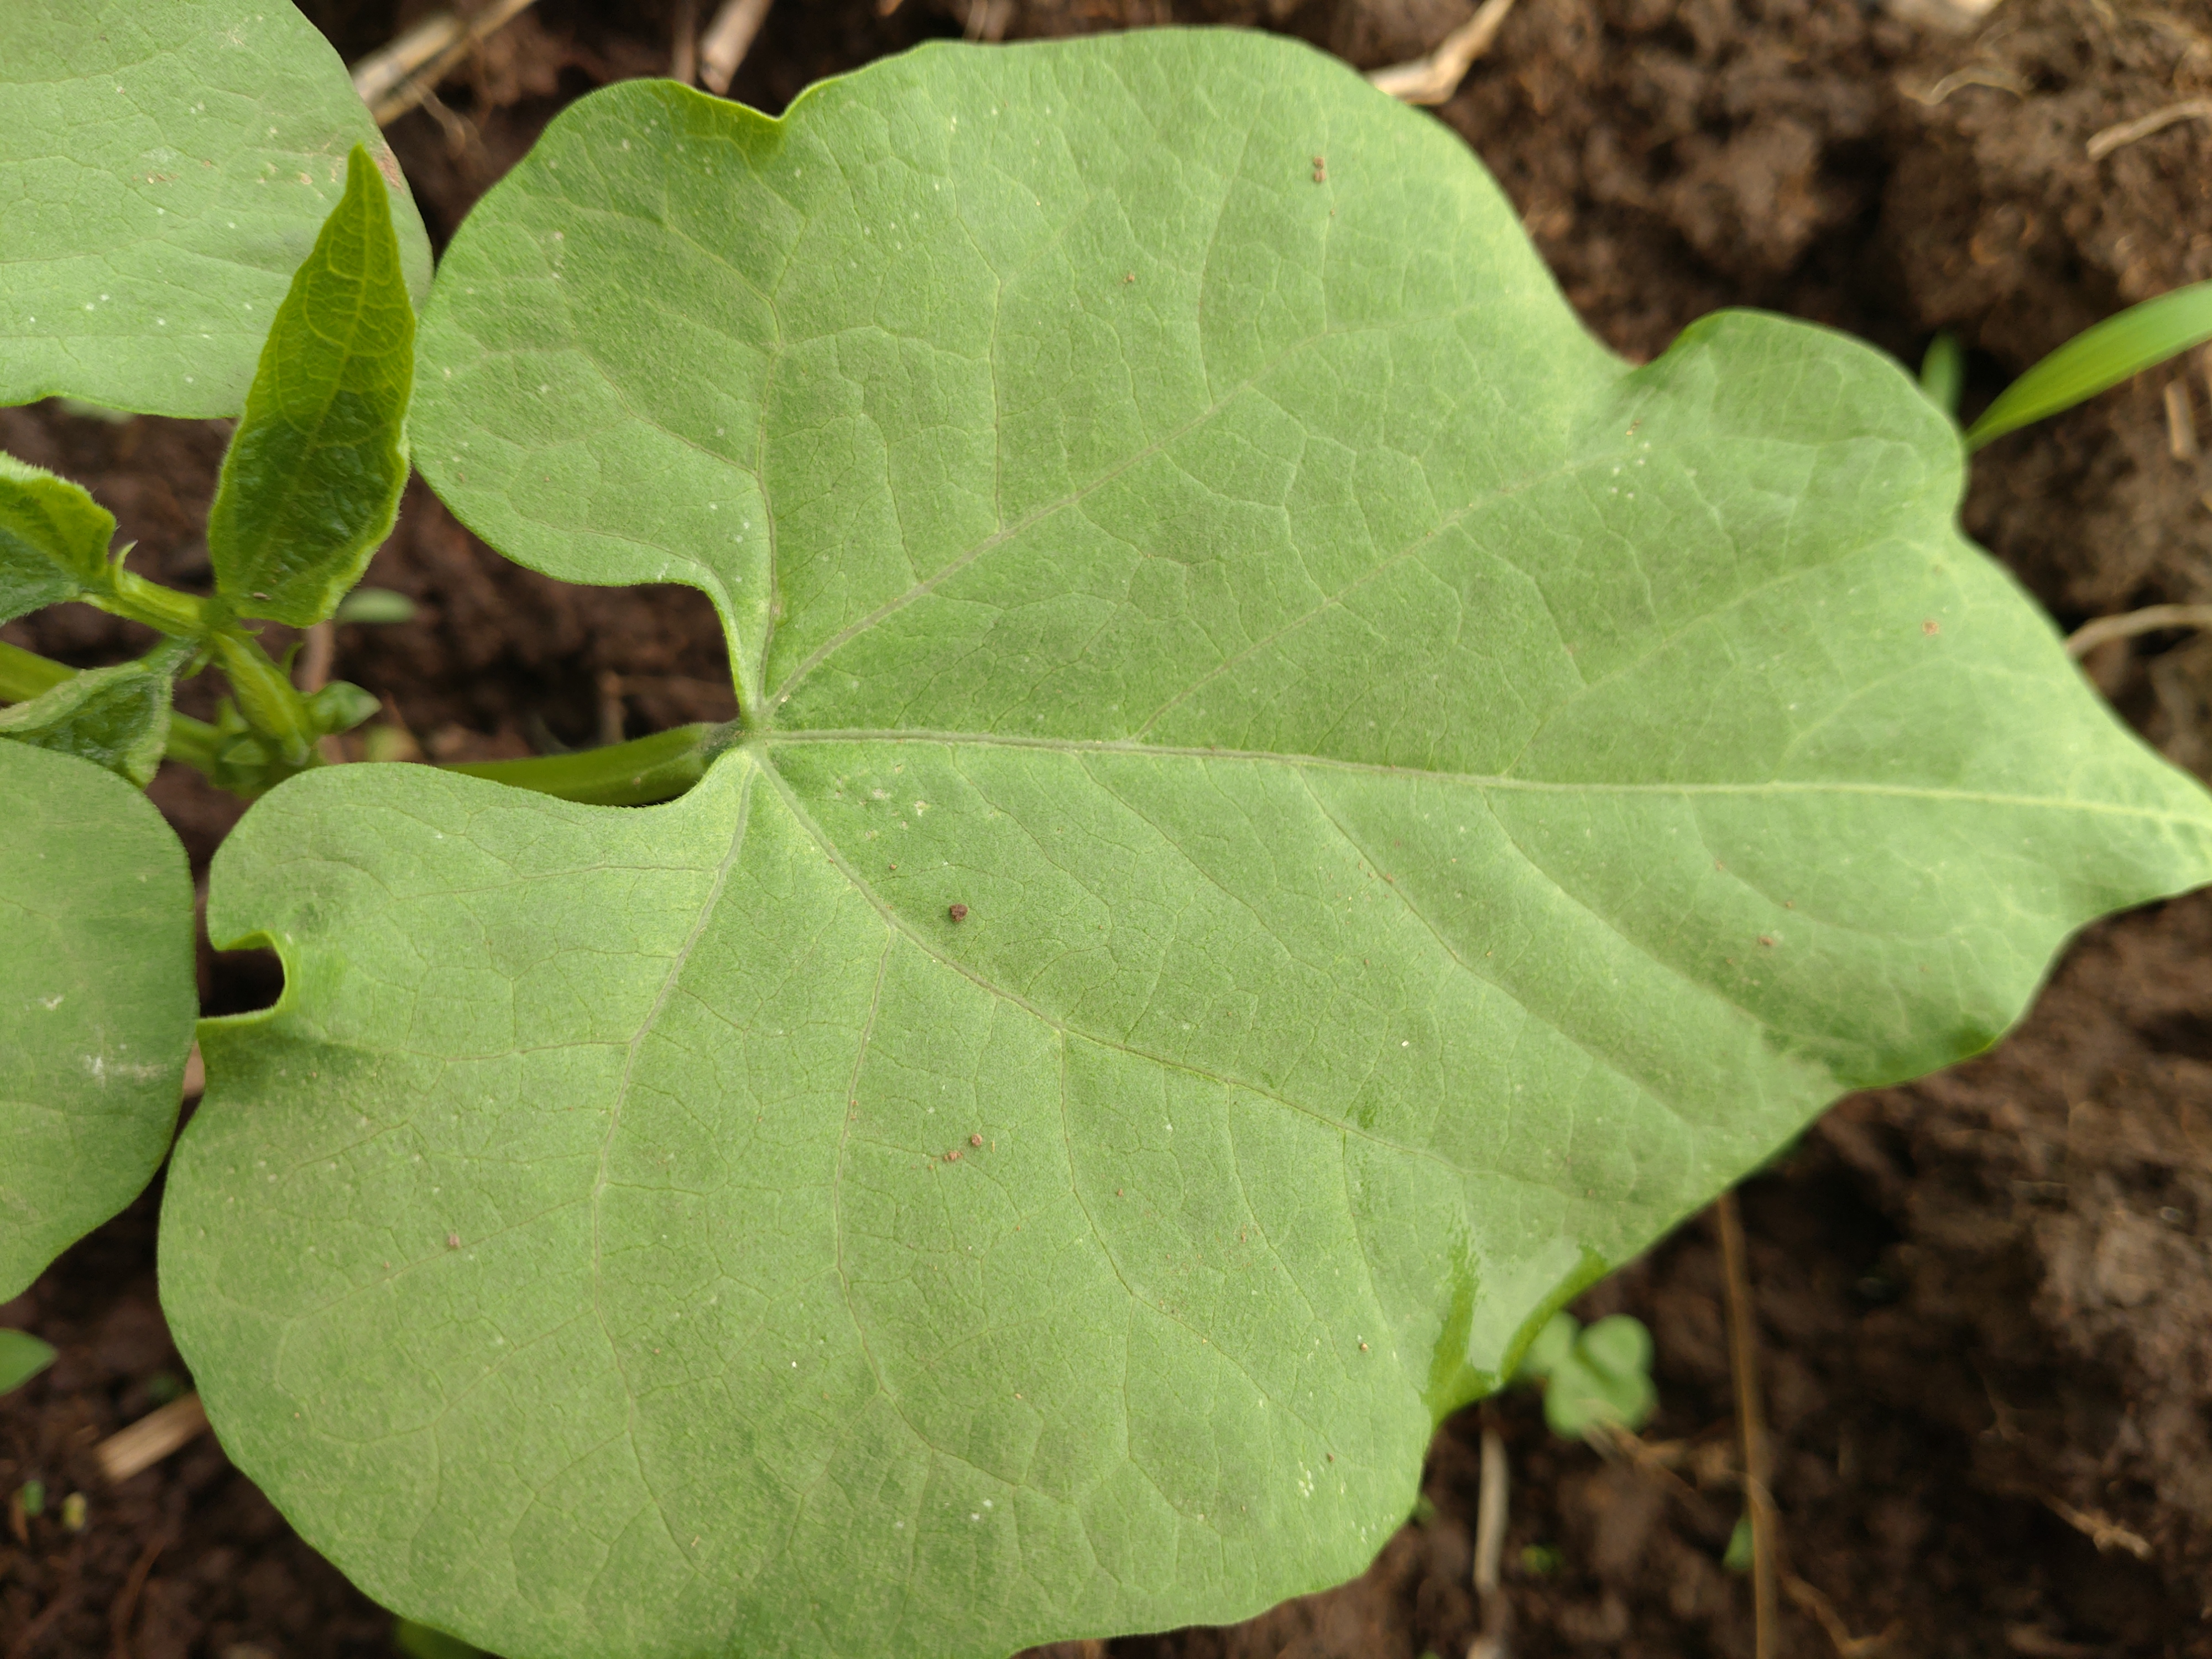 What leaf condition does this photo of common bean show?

healthy
